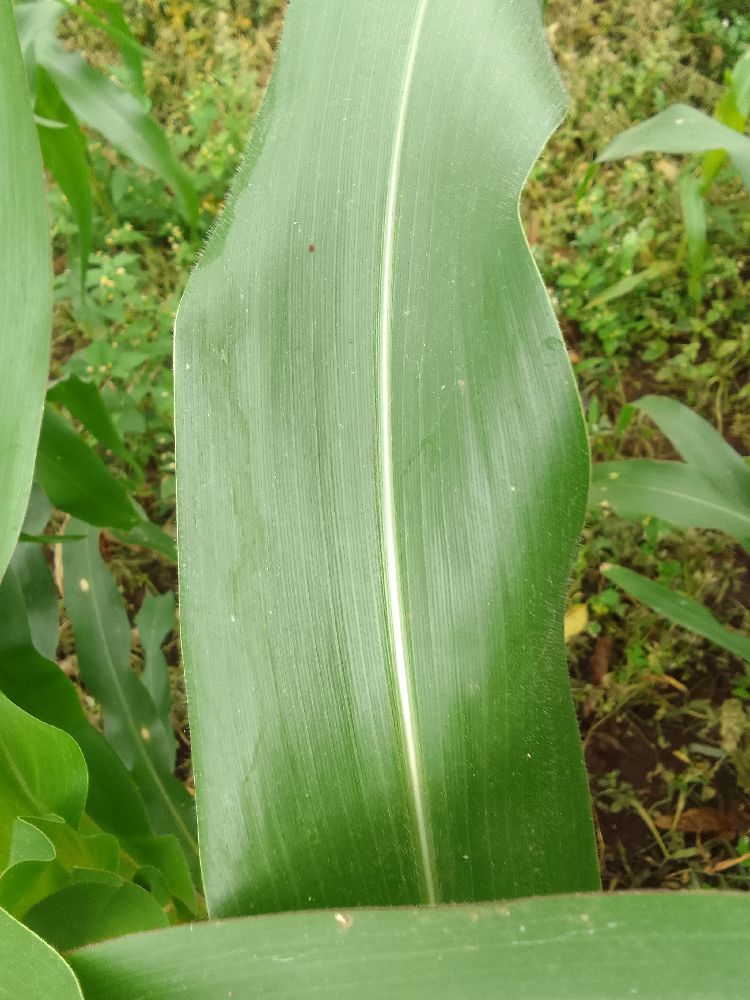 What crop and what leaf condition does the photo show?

maize, healthy
